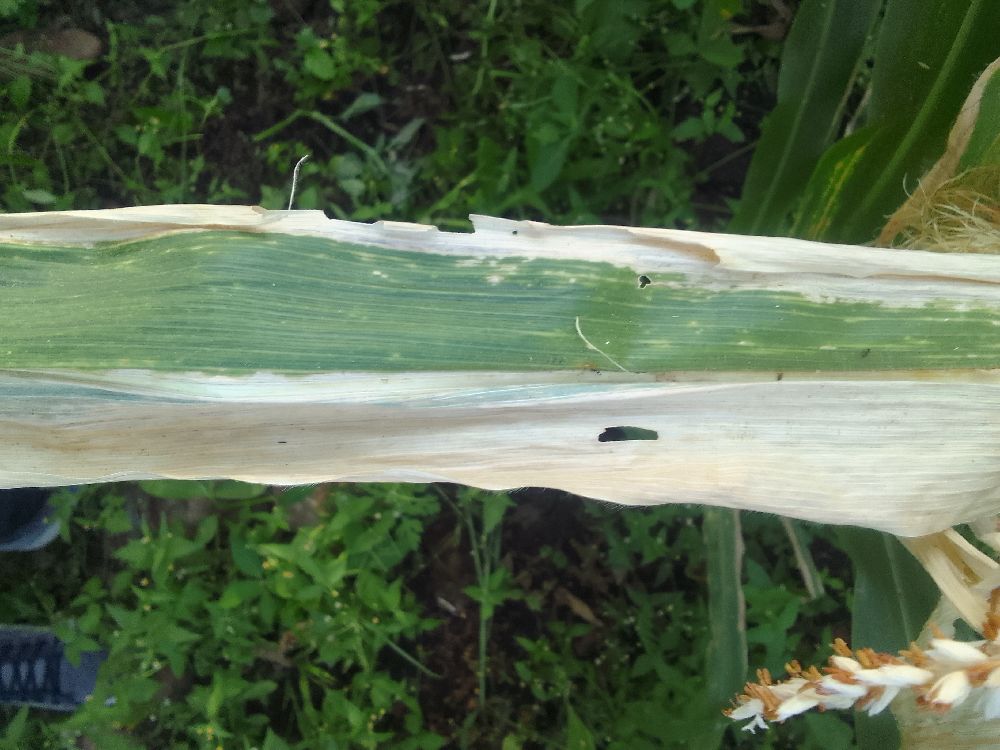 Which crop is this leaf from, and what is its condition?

maize, maize lethal necrosis
